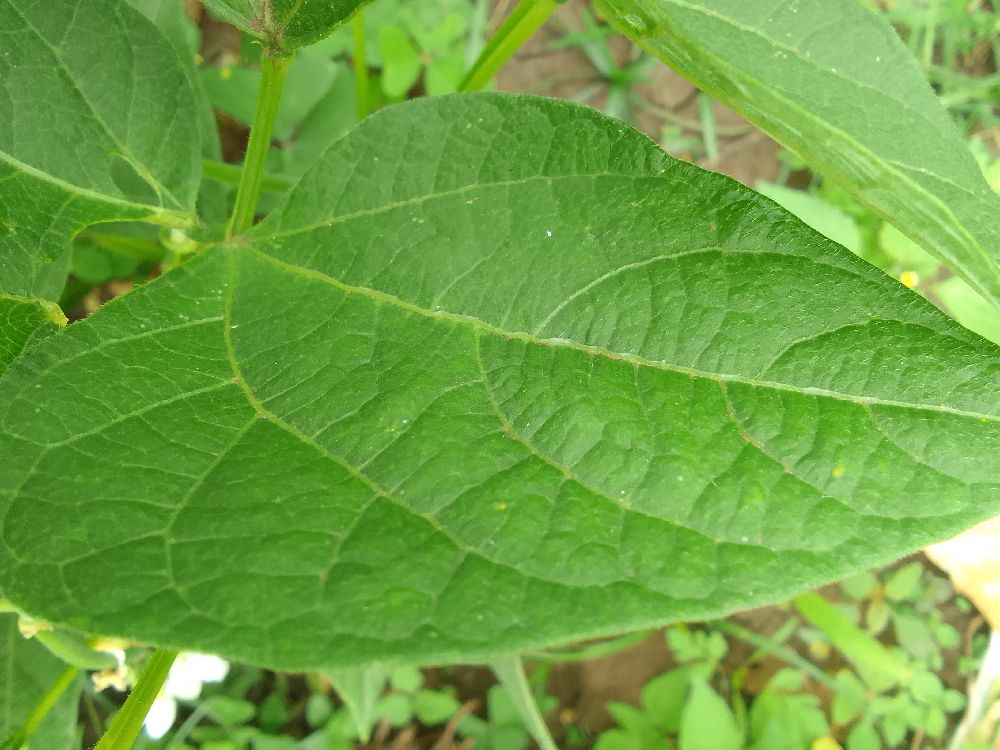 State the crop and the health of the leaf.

common bean, healthy
